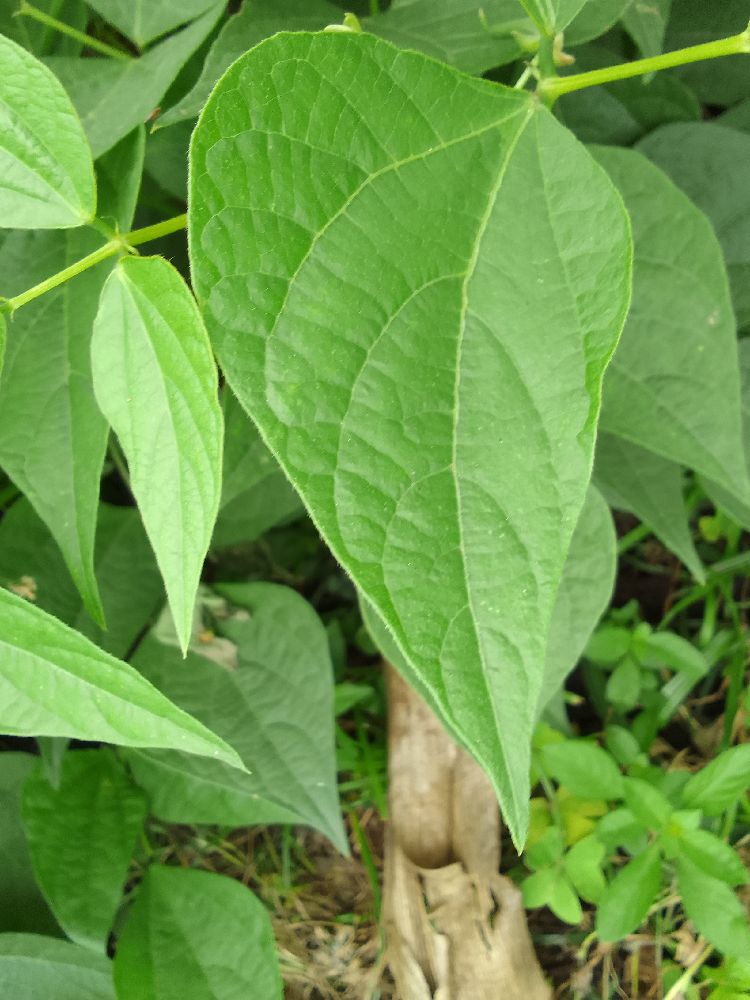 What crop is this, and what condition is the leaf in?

common bean, healthy
